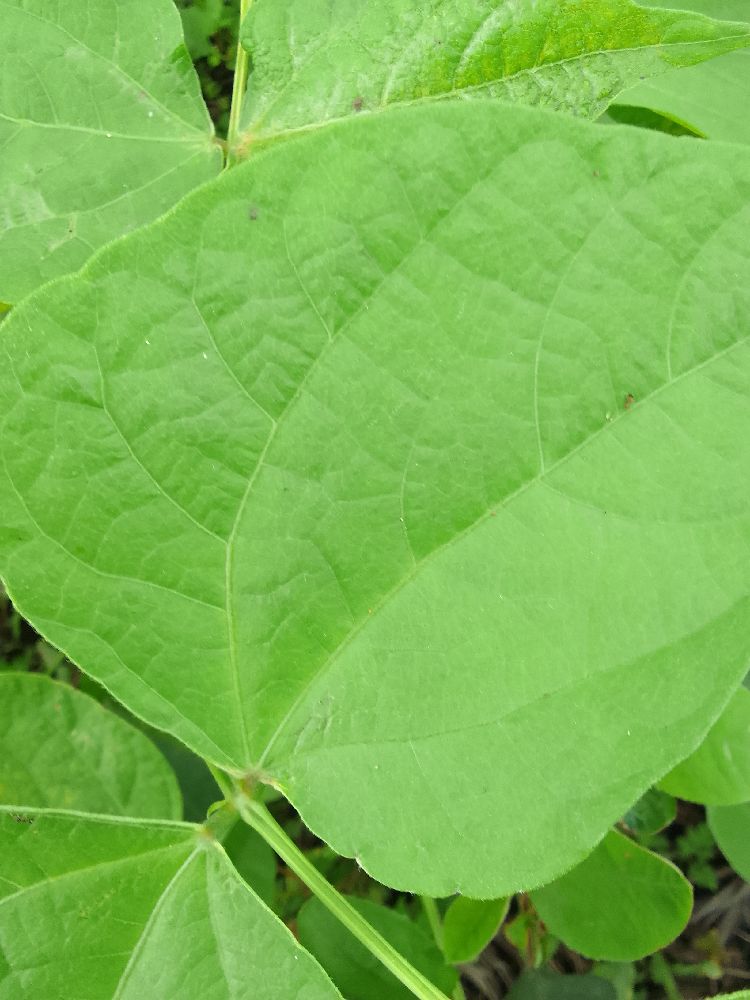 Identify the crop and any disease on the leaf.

common bean, healthy
